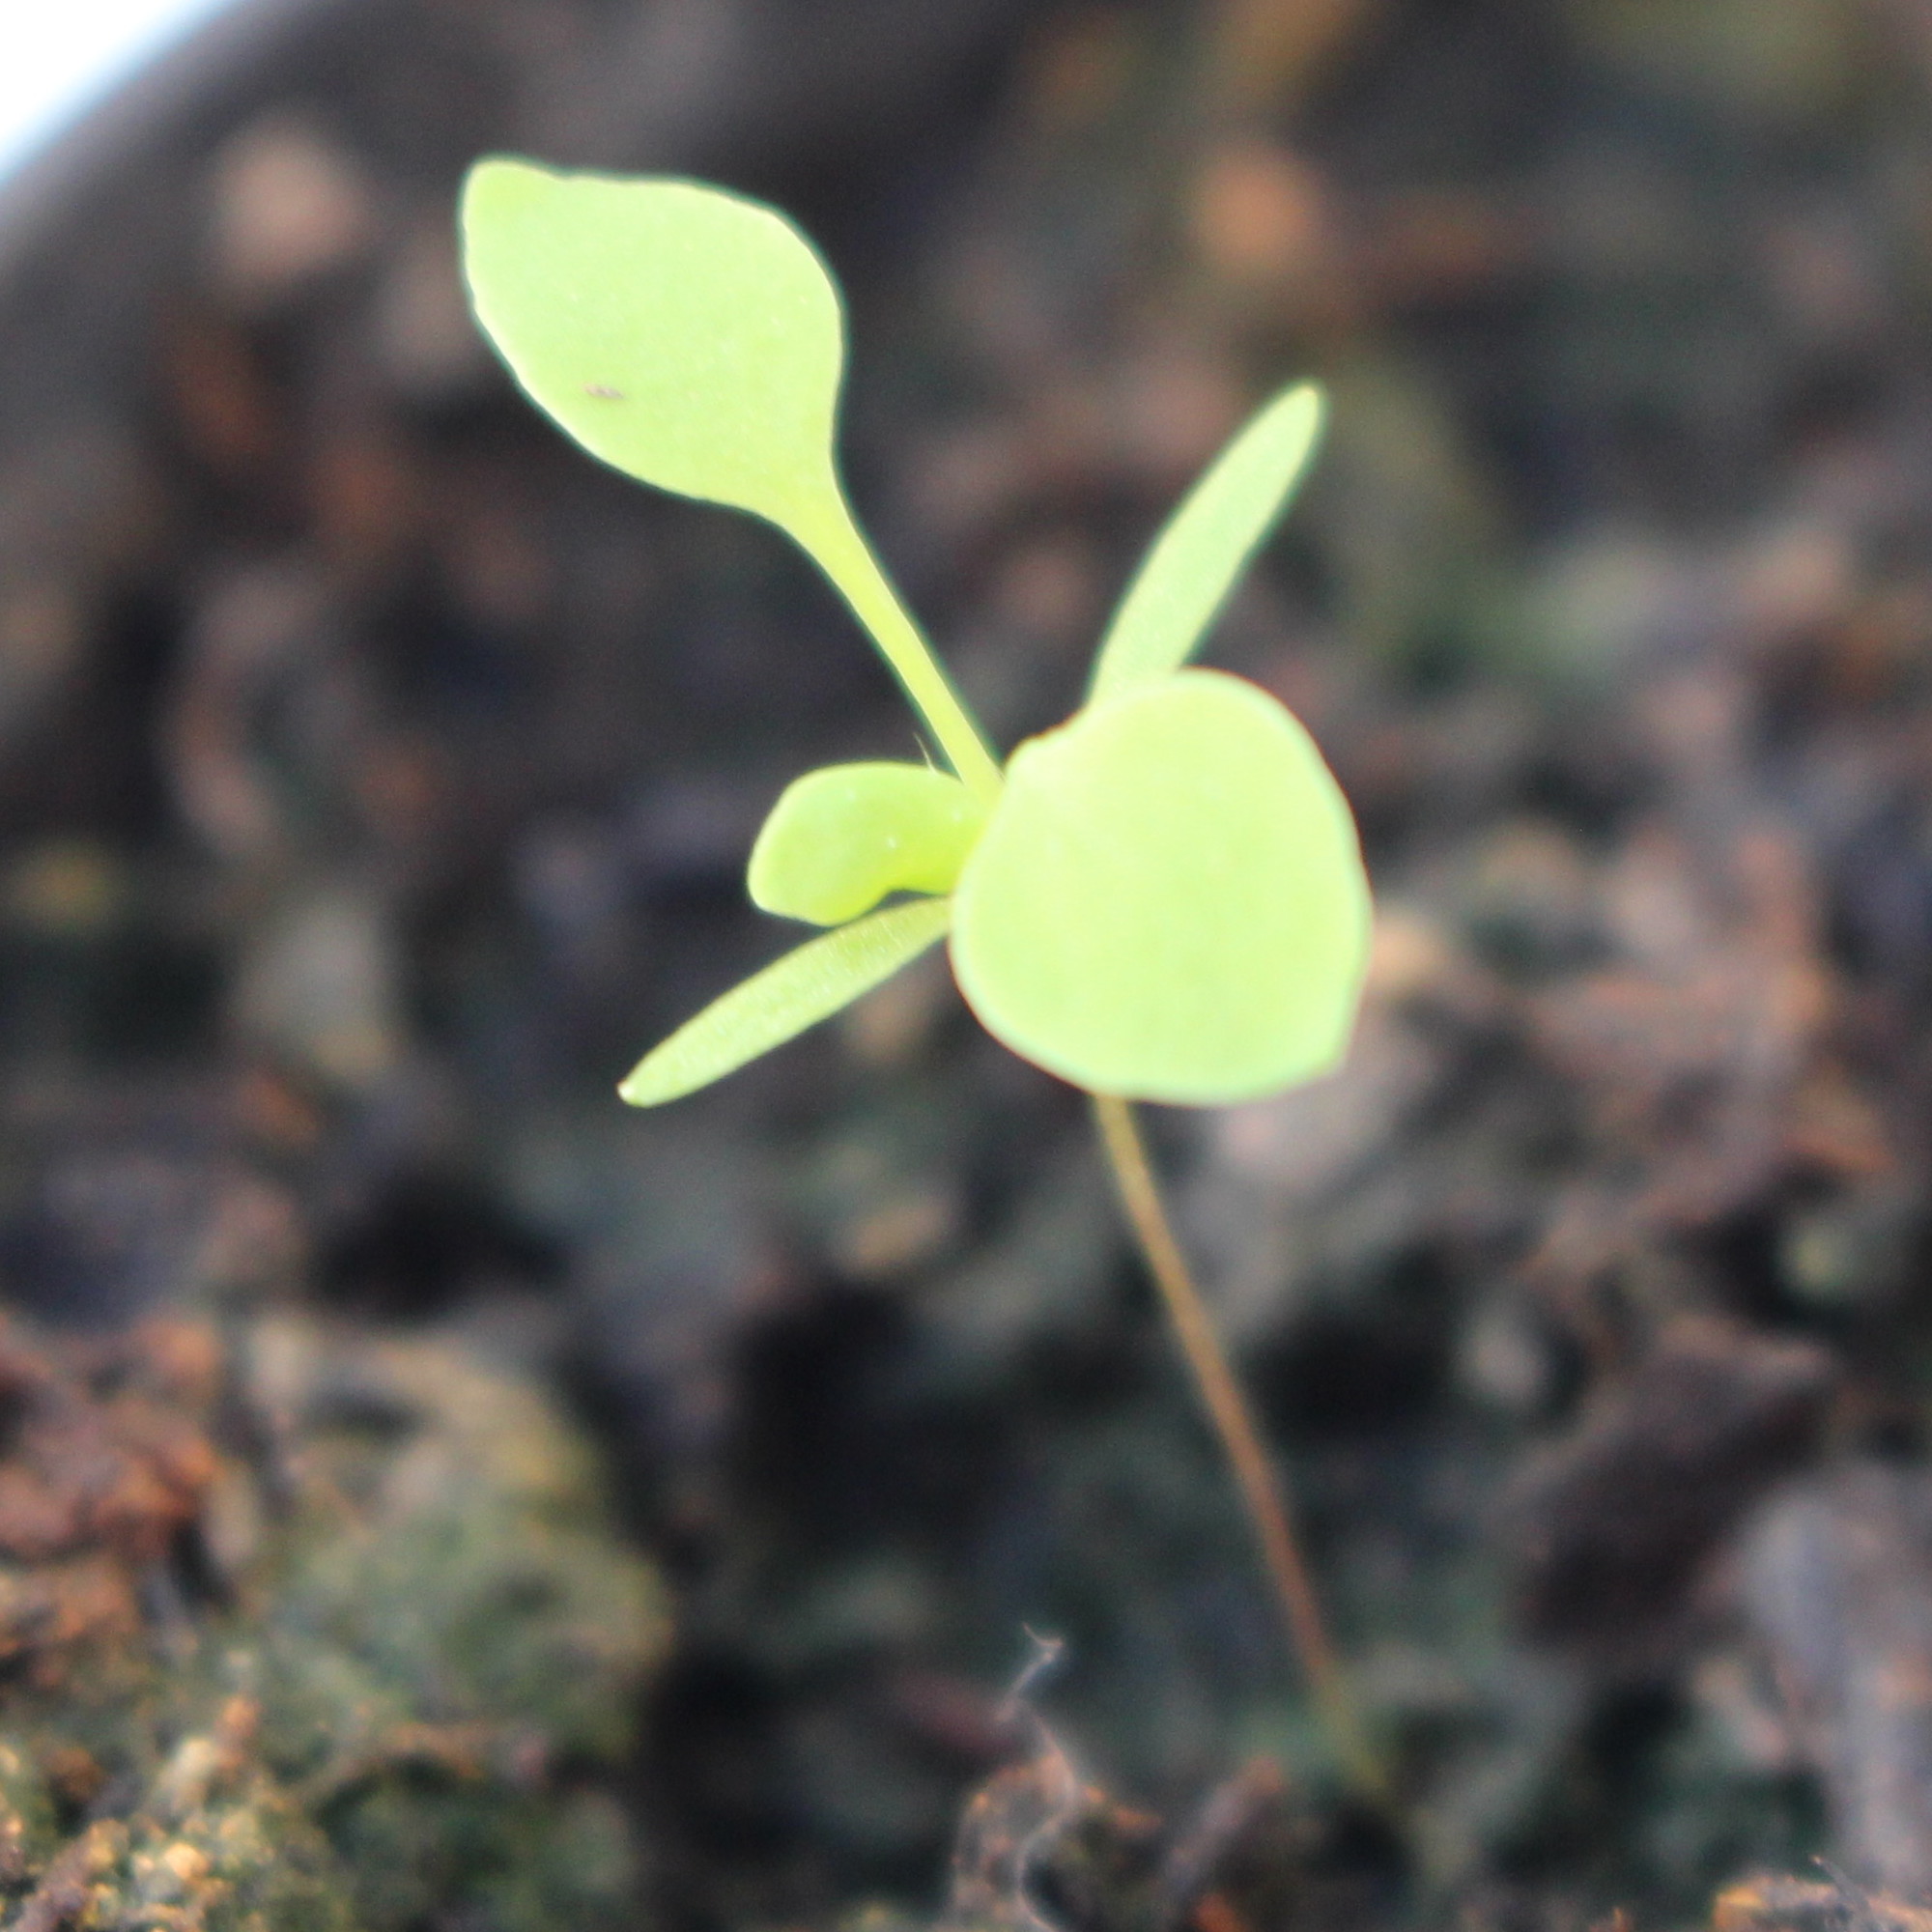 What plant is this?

Papaver rhoeas
